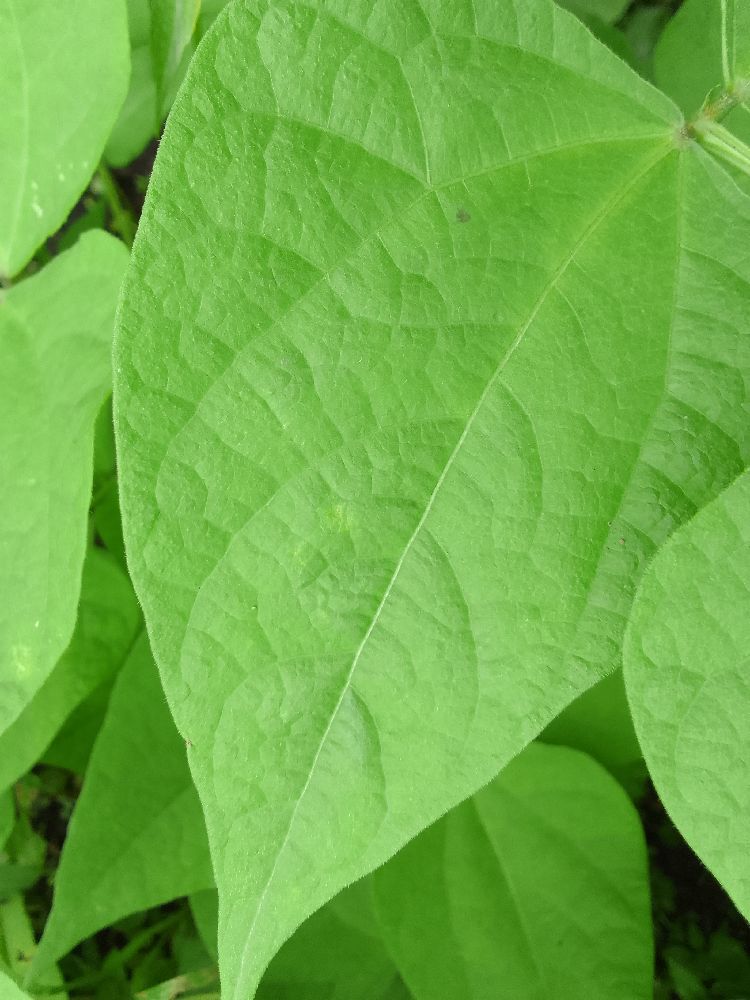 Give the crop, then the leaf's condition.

common bean, healthy
